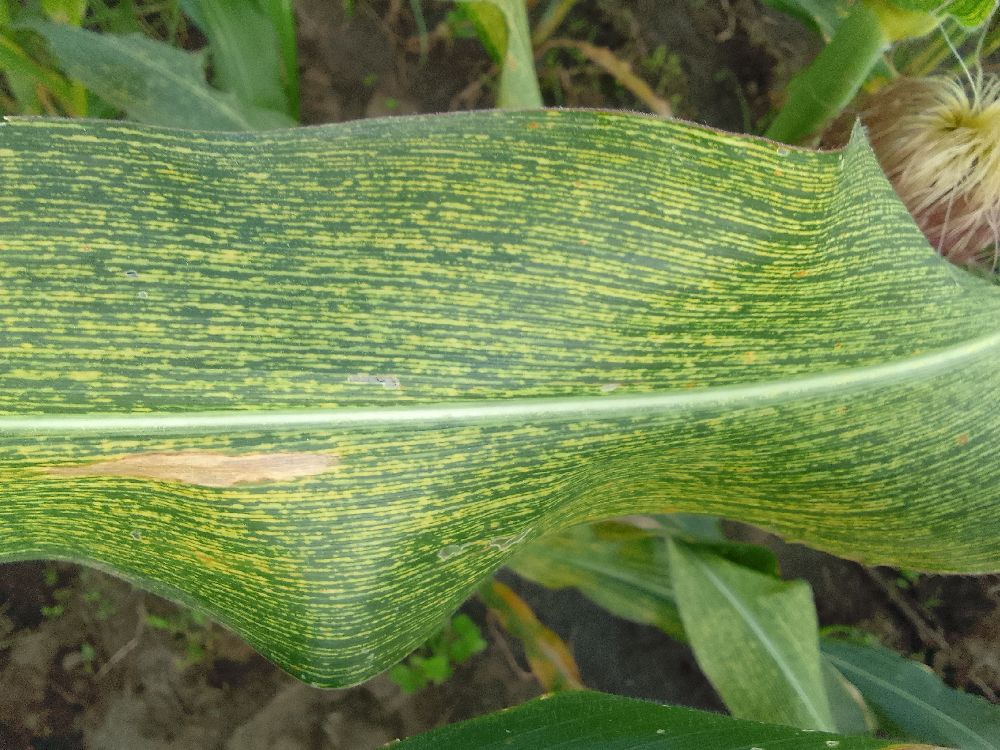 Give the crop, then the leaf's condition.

maize, maize streak virus
